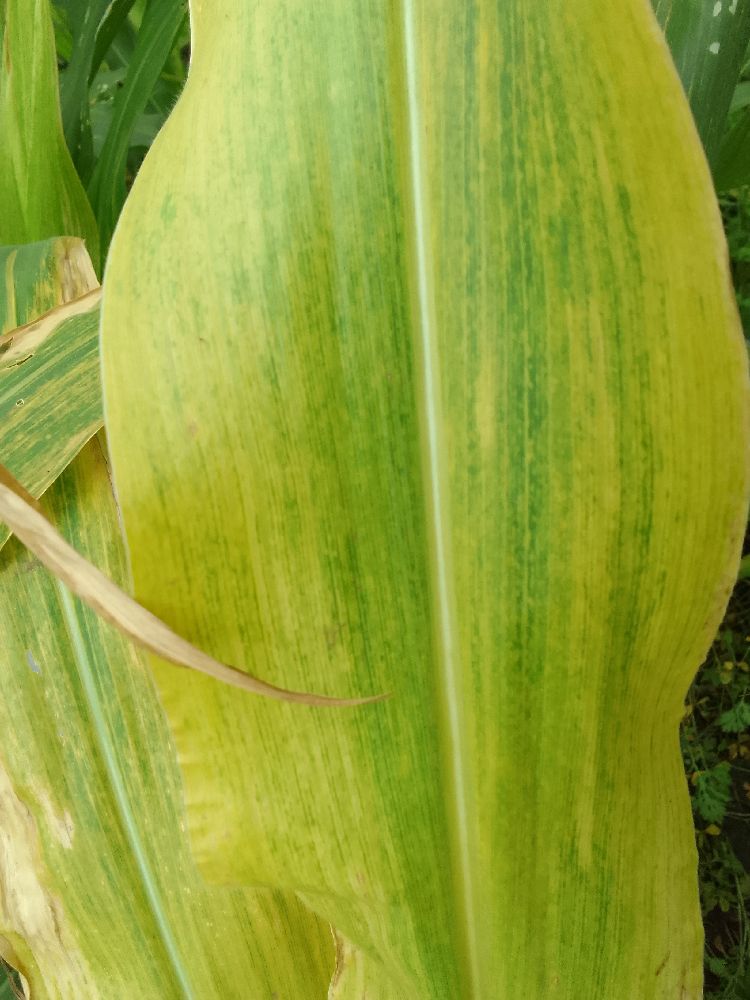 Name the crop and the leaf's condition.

maize, maize lethal necrosis
